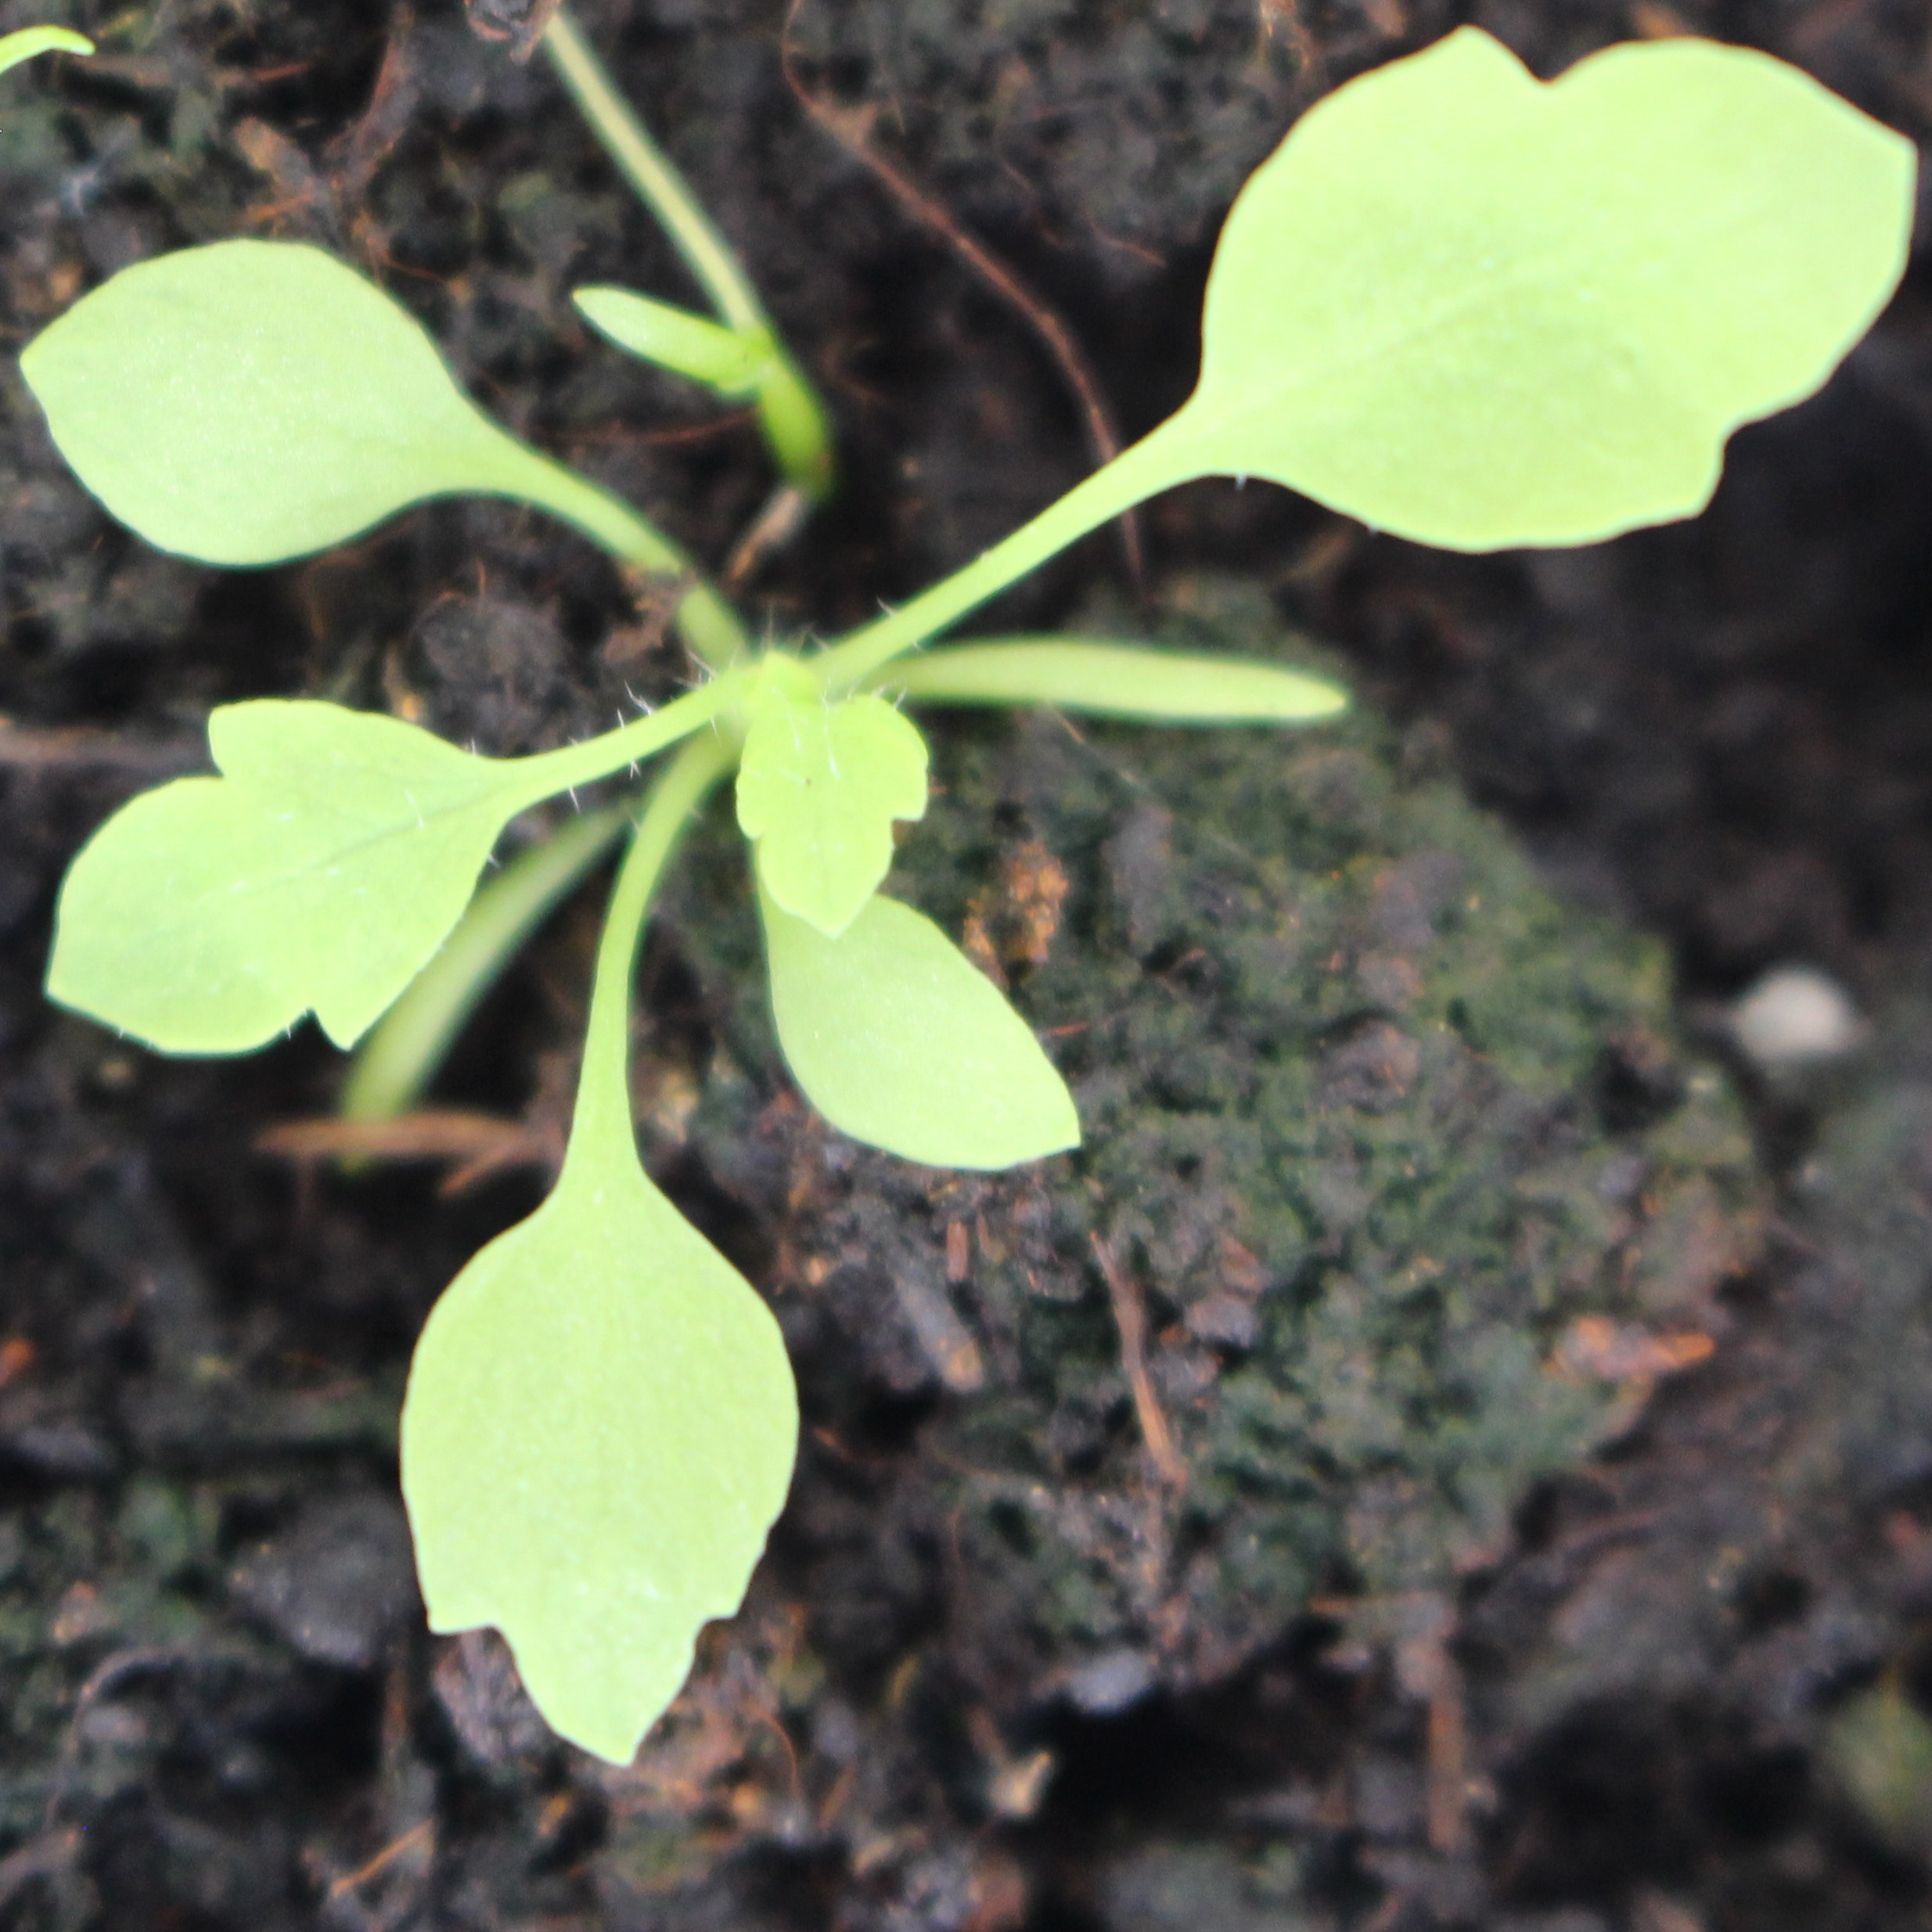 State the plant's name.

Papaver rhoeas
